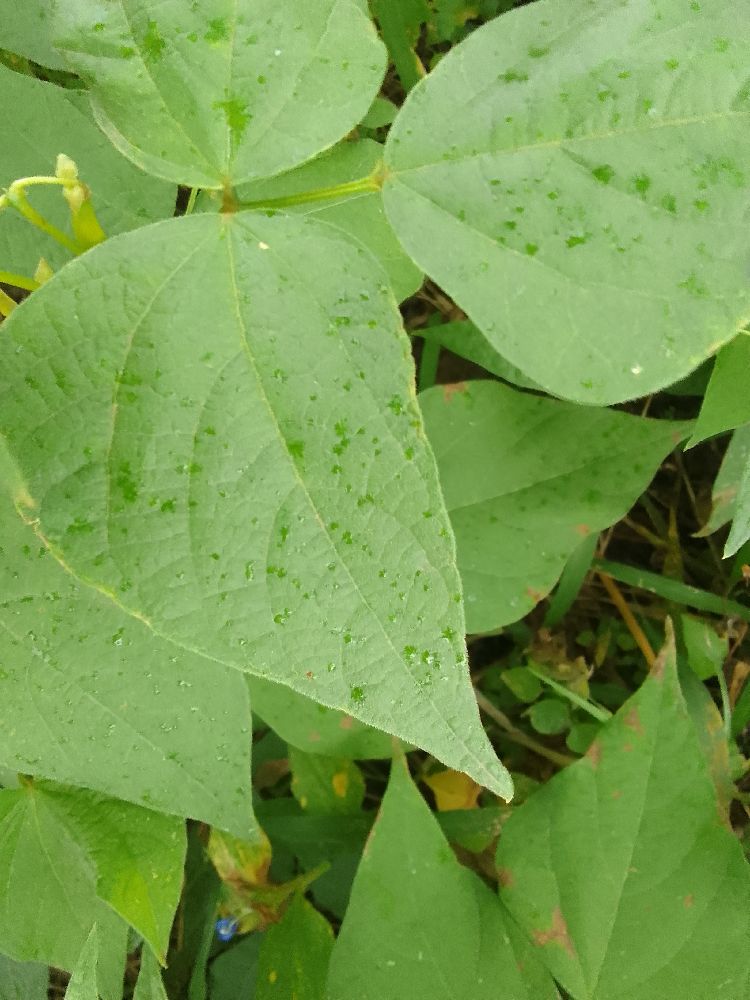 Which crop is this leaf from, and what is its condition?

common bean, healthy
